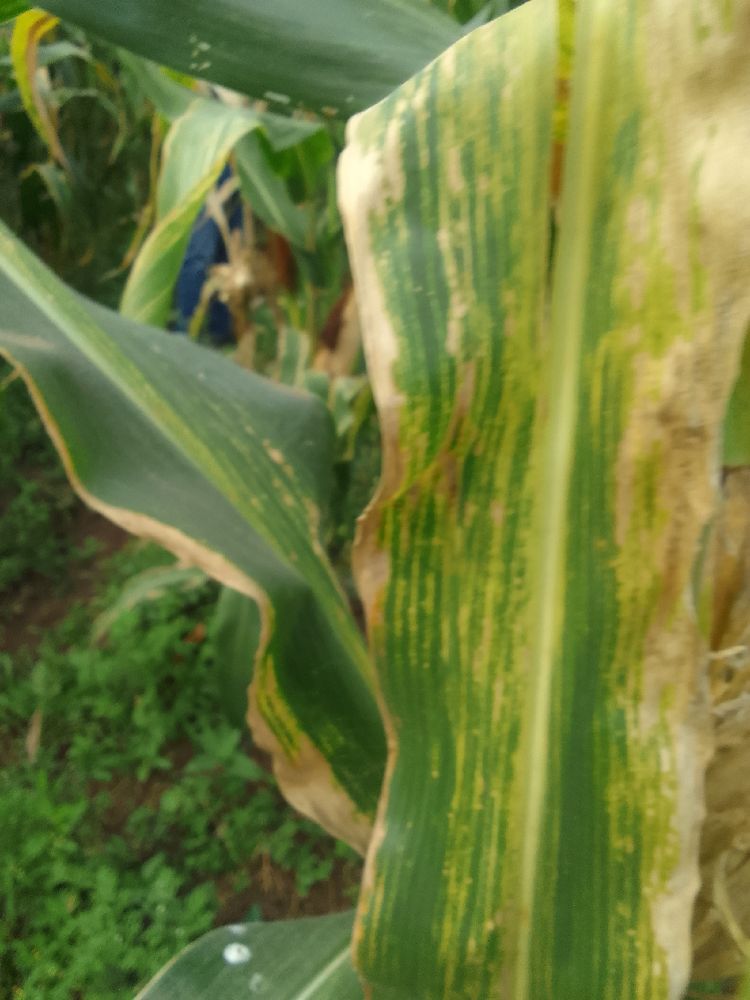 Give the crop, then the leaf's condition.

maize, maize lethal necrosis
